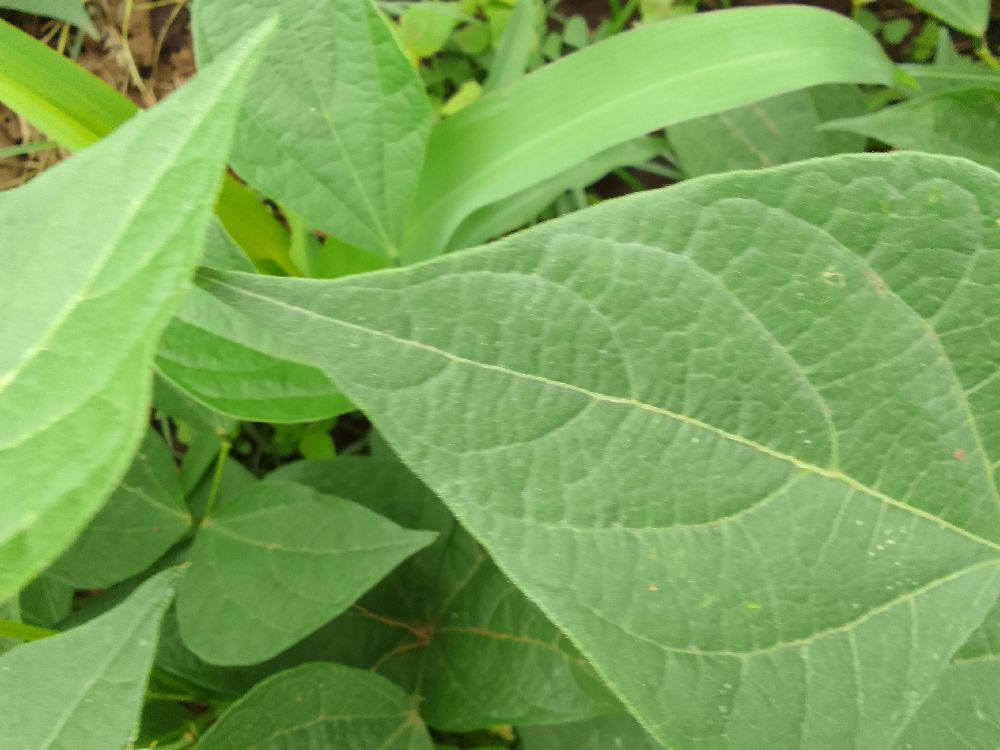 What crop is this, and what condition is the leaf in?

common bean, healthy
